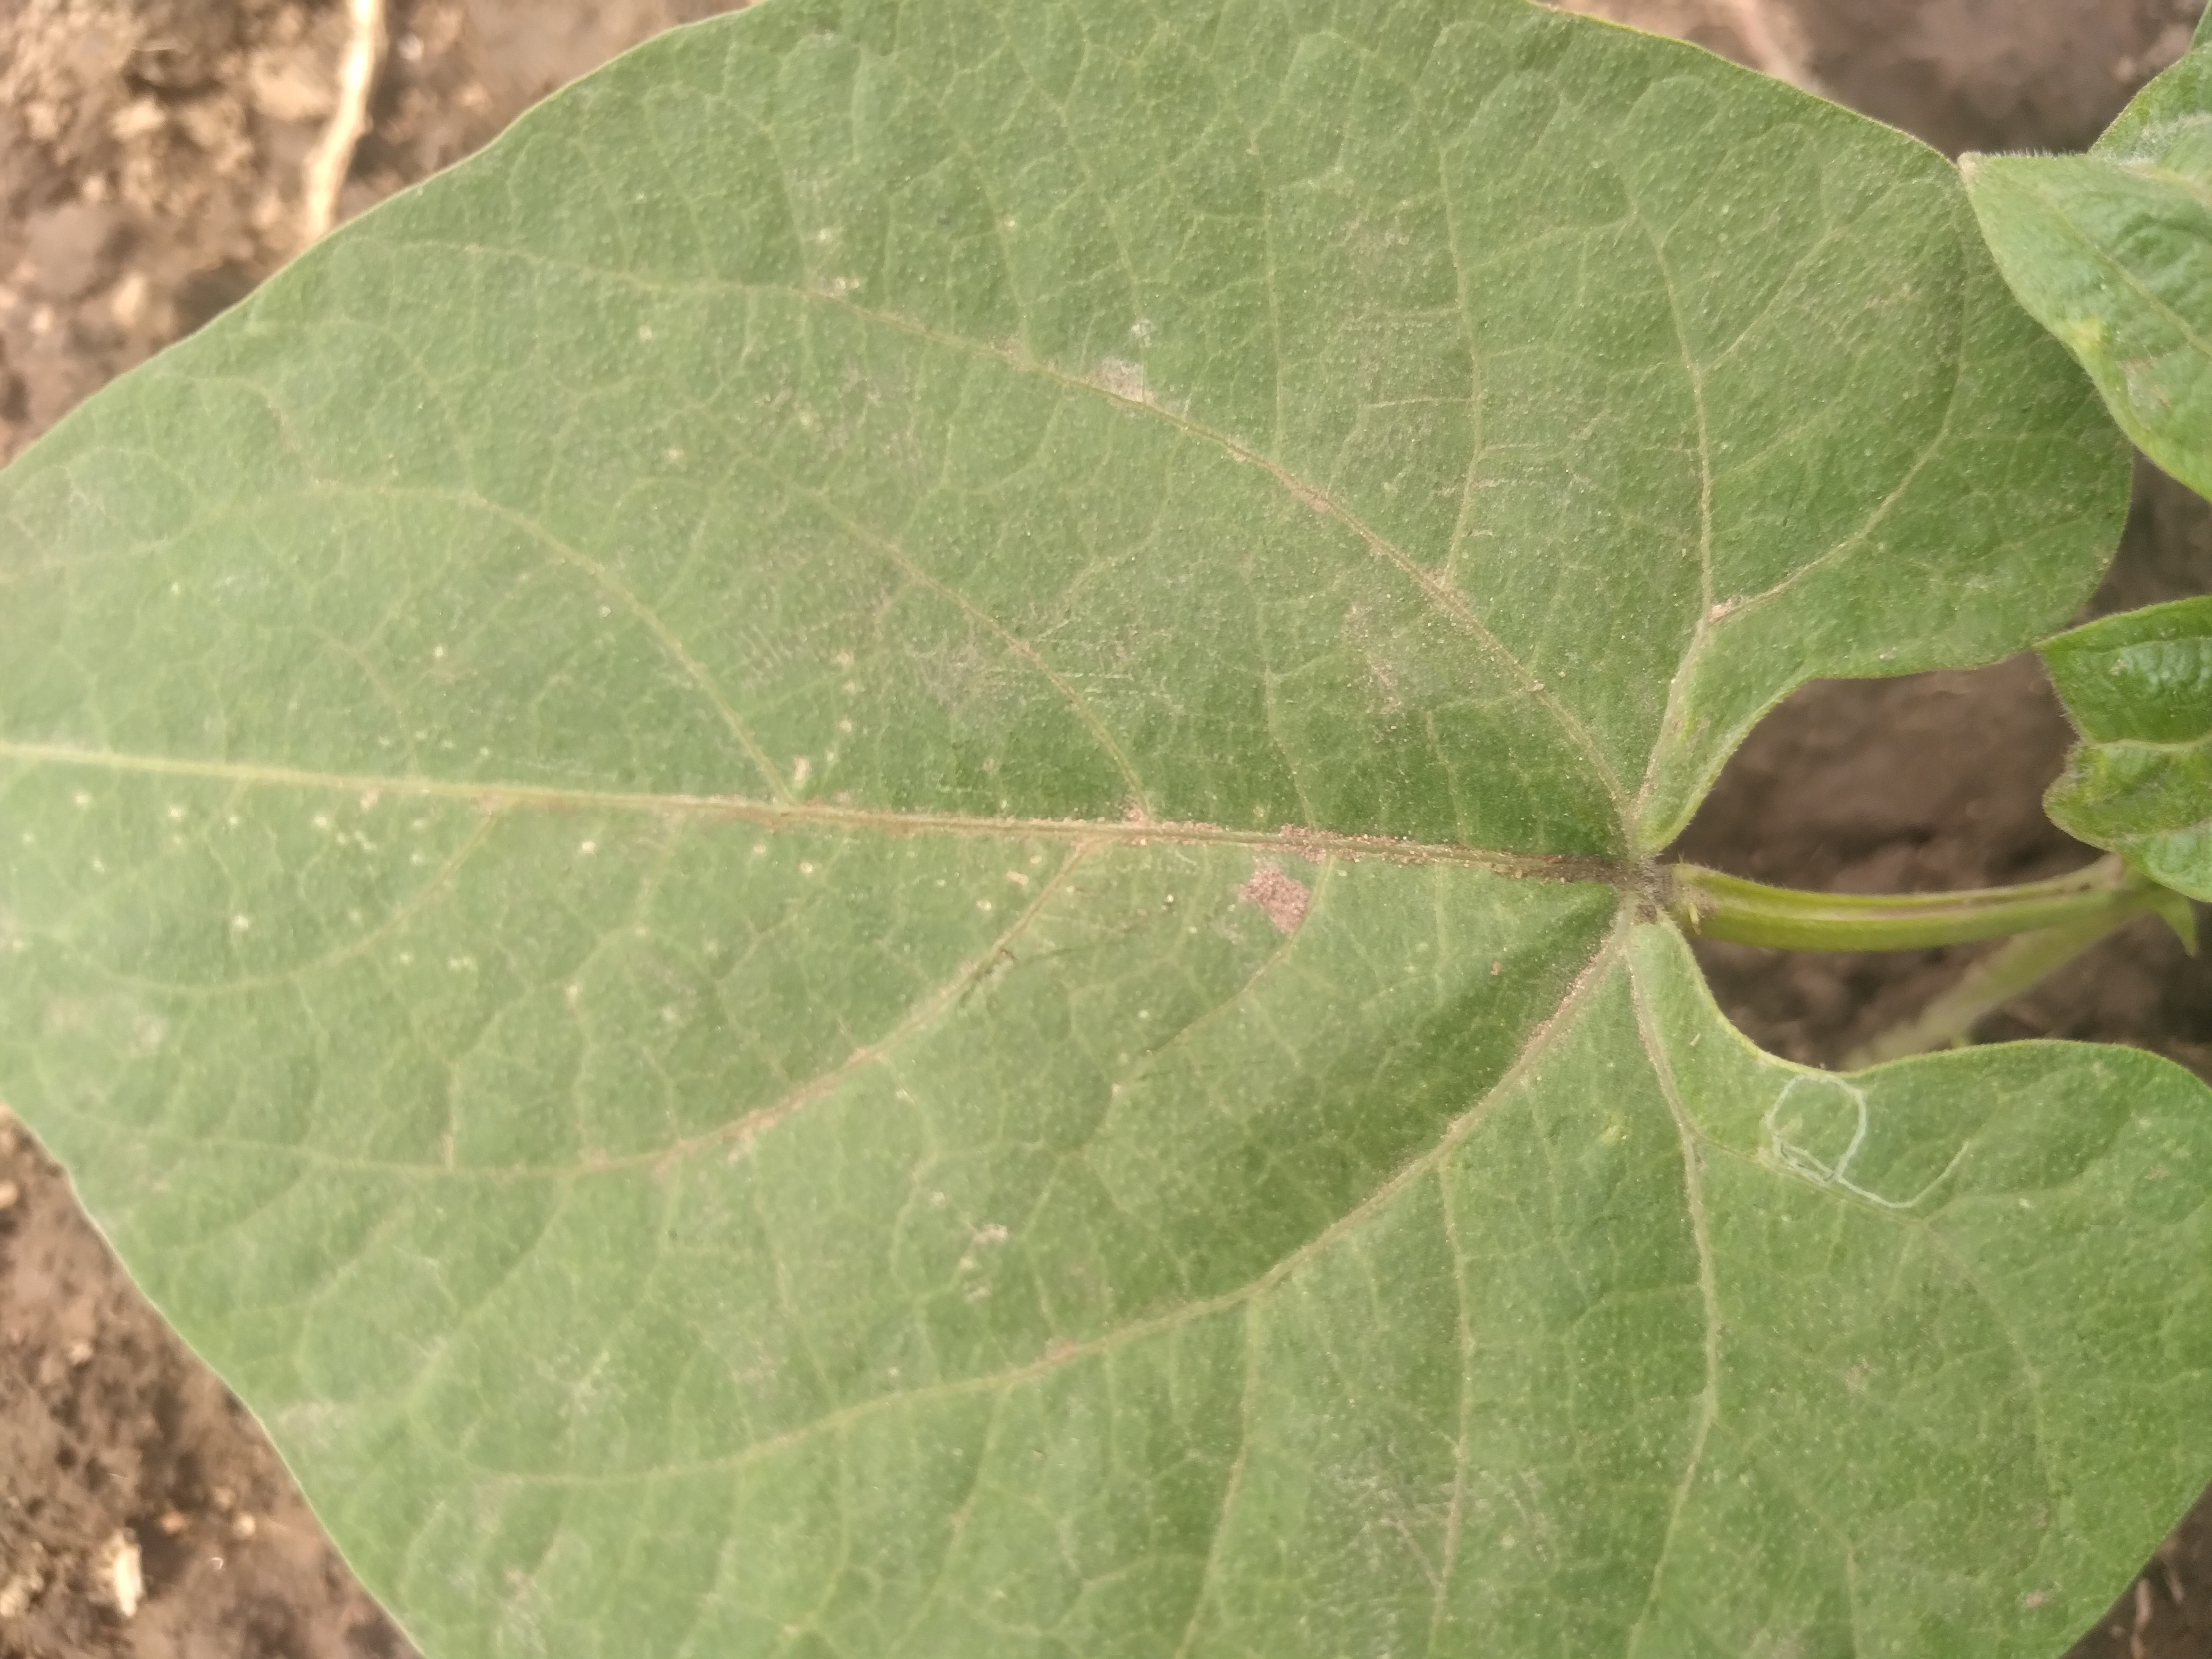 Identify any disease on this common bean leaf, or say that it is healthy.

healthy
